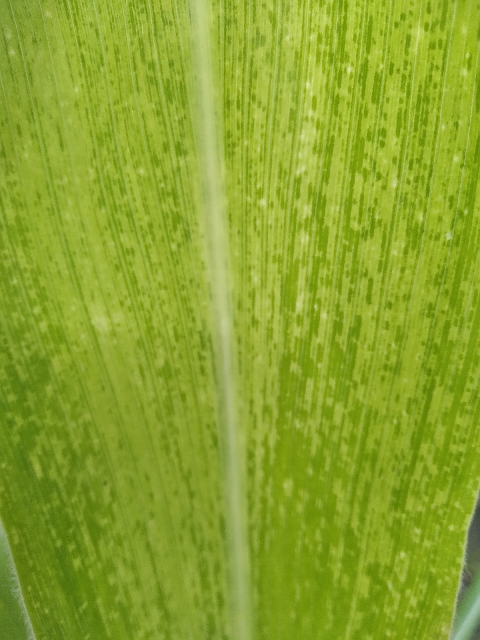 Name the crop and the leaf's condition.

maize, maize lethal necrosis
